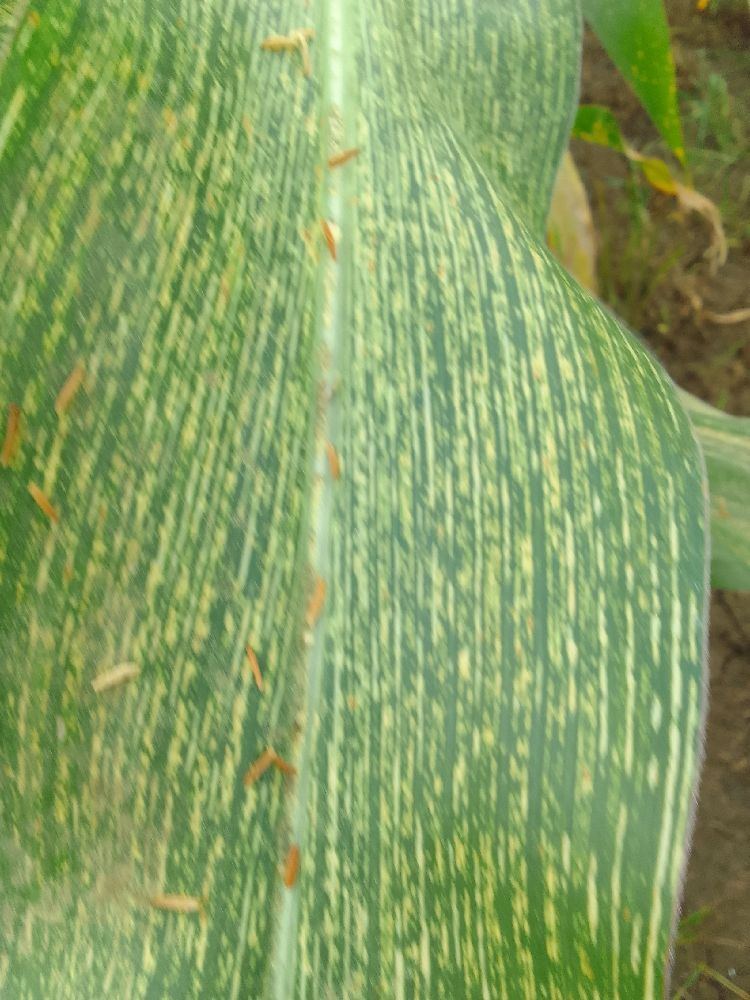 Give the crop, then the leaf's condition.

maize, maize streak virus
